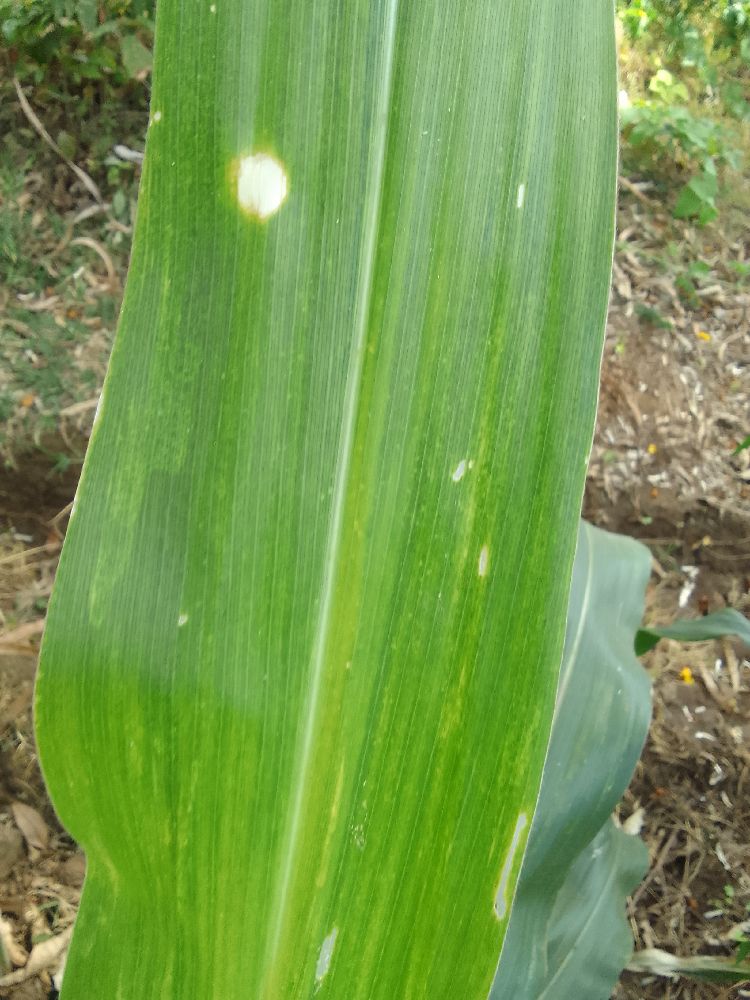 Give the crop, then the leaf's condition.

maize, maize lethal necrosis
